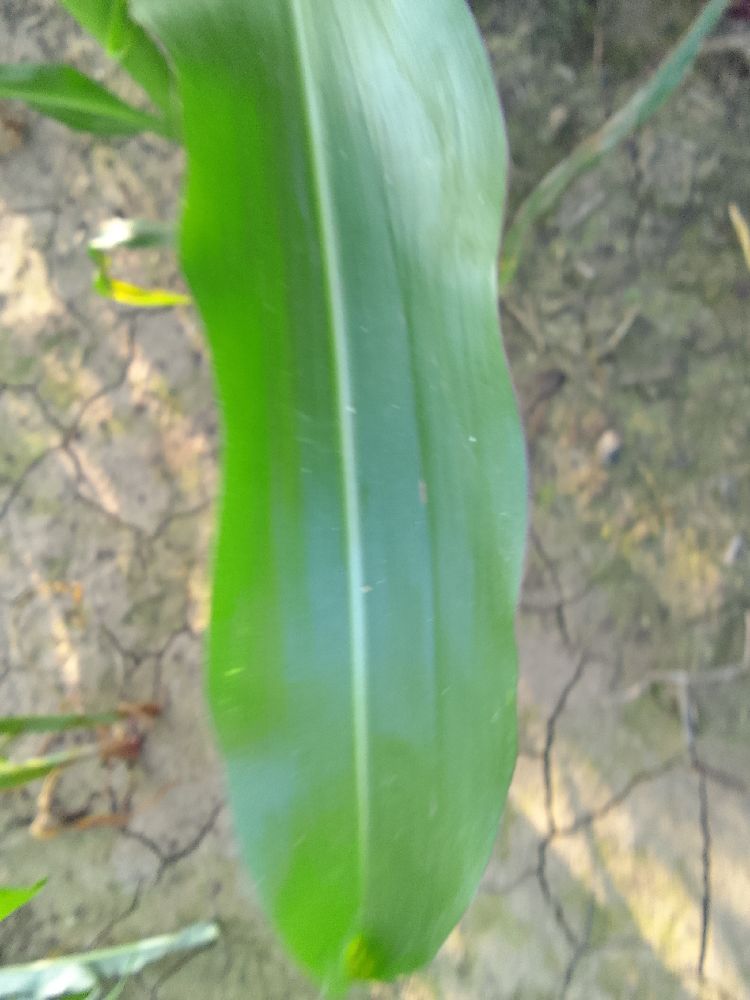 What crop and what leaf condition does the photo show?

maize, healthy
